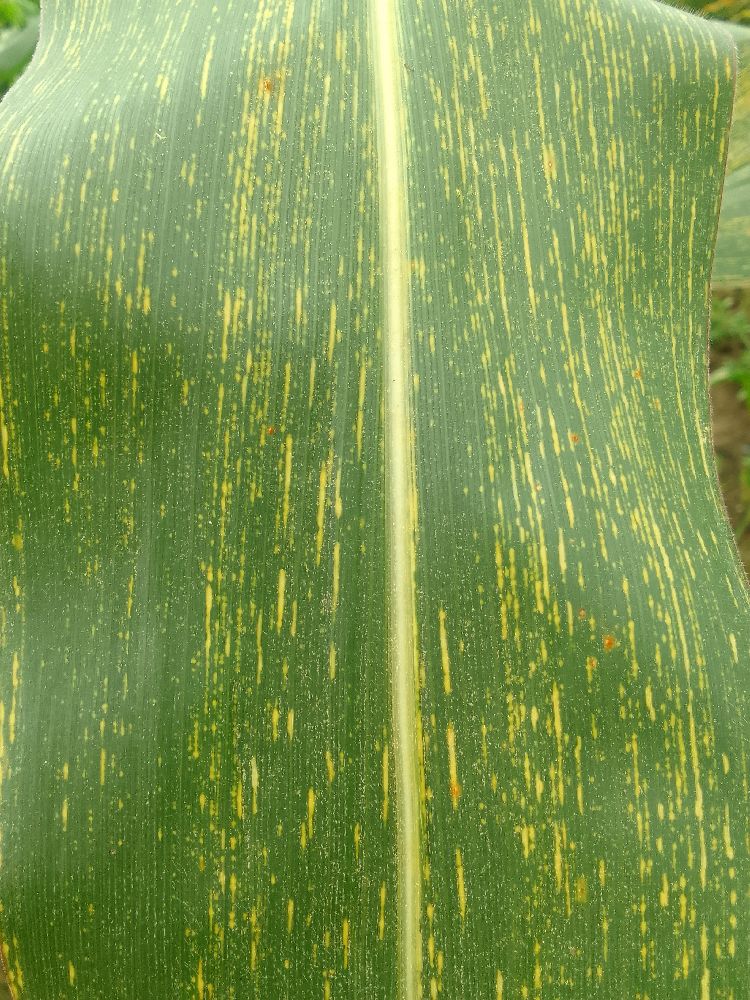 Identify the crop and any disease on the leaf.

maize, maize streak virus
